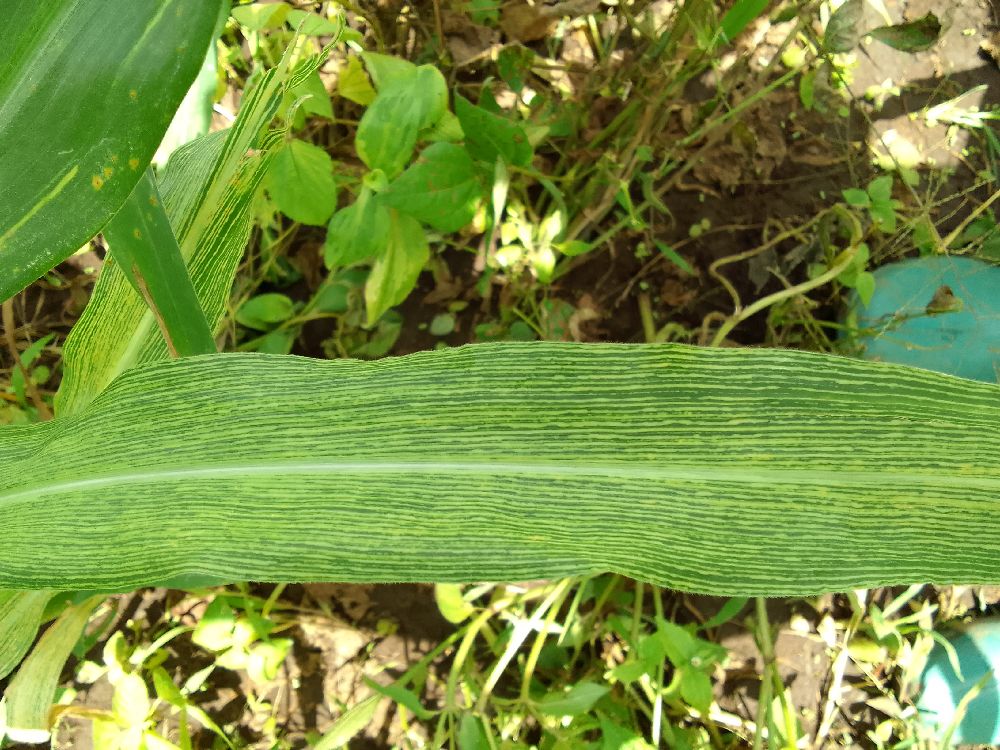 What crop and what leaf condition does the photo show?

maize, maize streak virus
